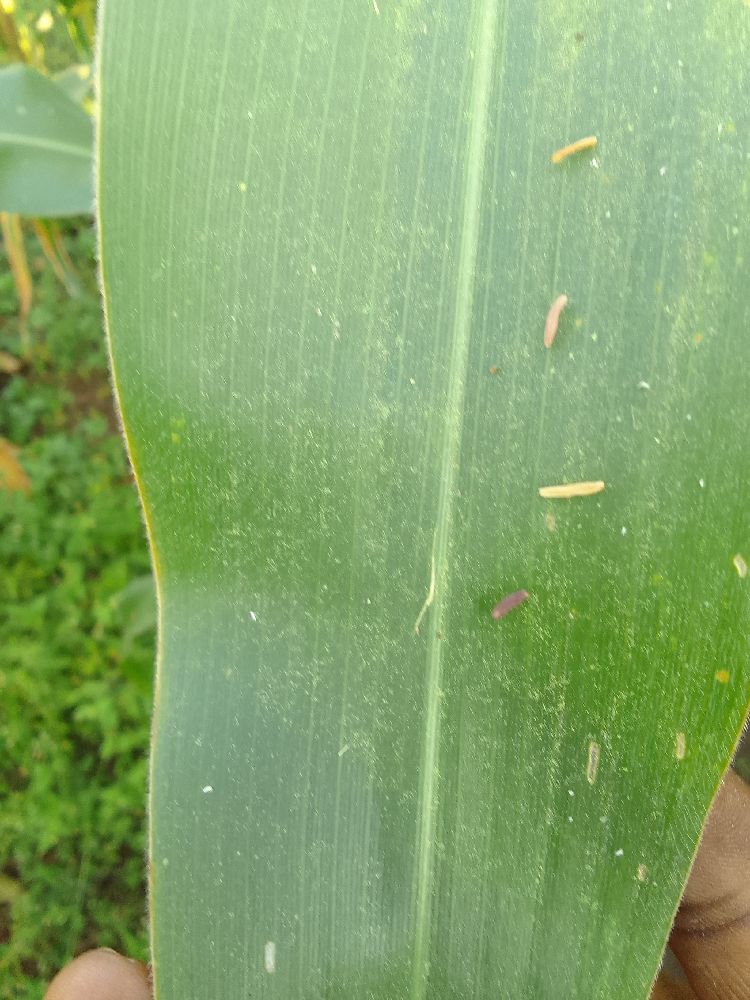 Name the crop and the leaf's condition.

maize, healthy
